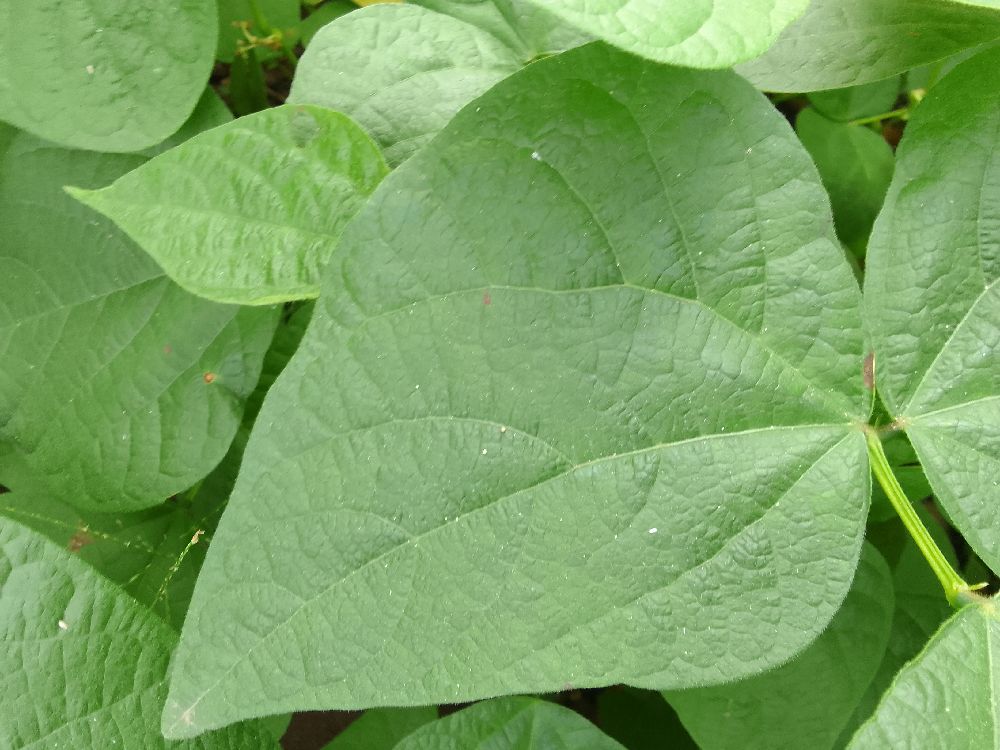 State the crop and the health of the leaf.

common bean, healthy
